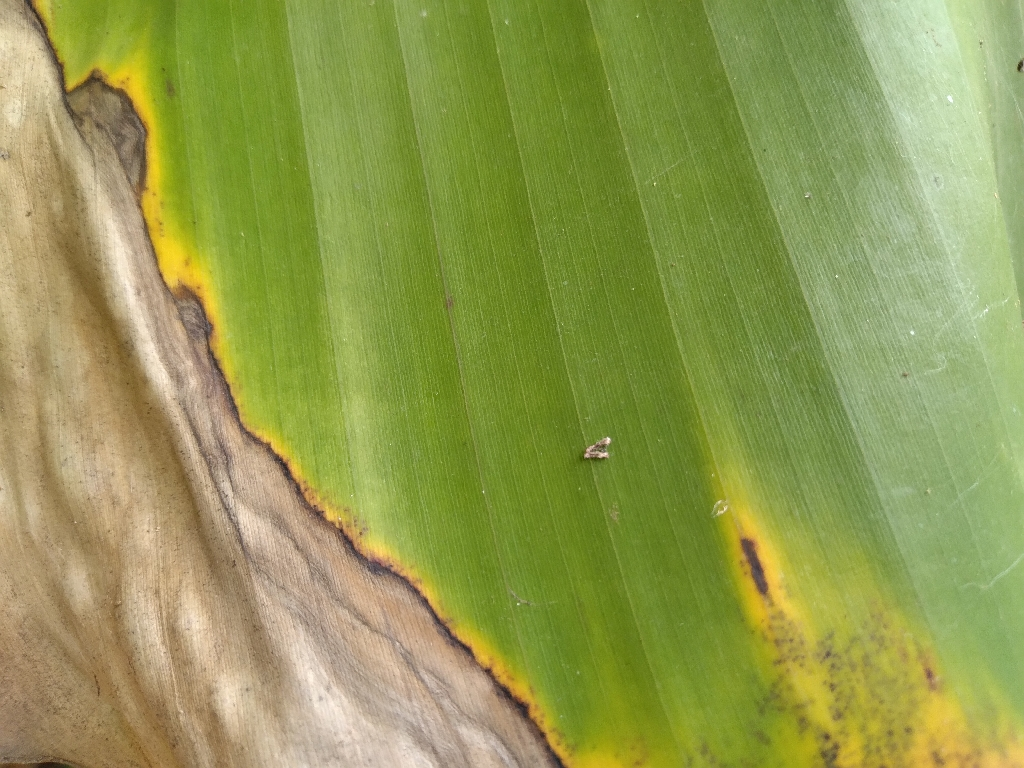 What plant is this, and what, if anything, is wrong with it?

banana, black sigatoka
